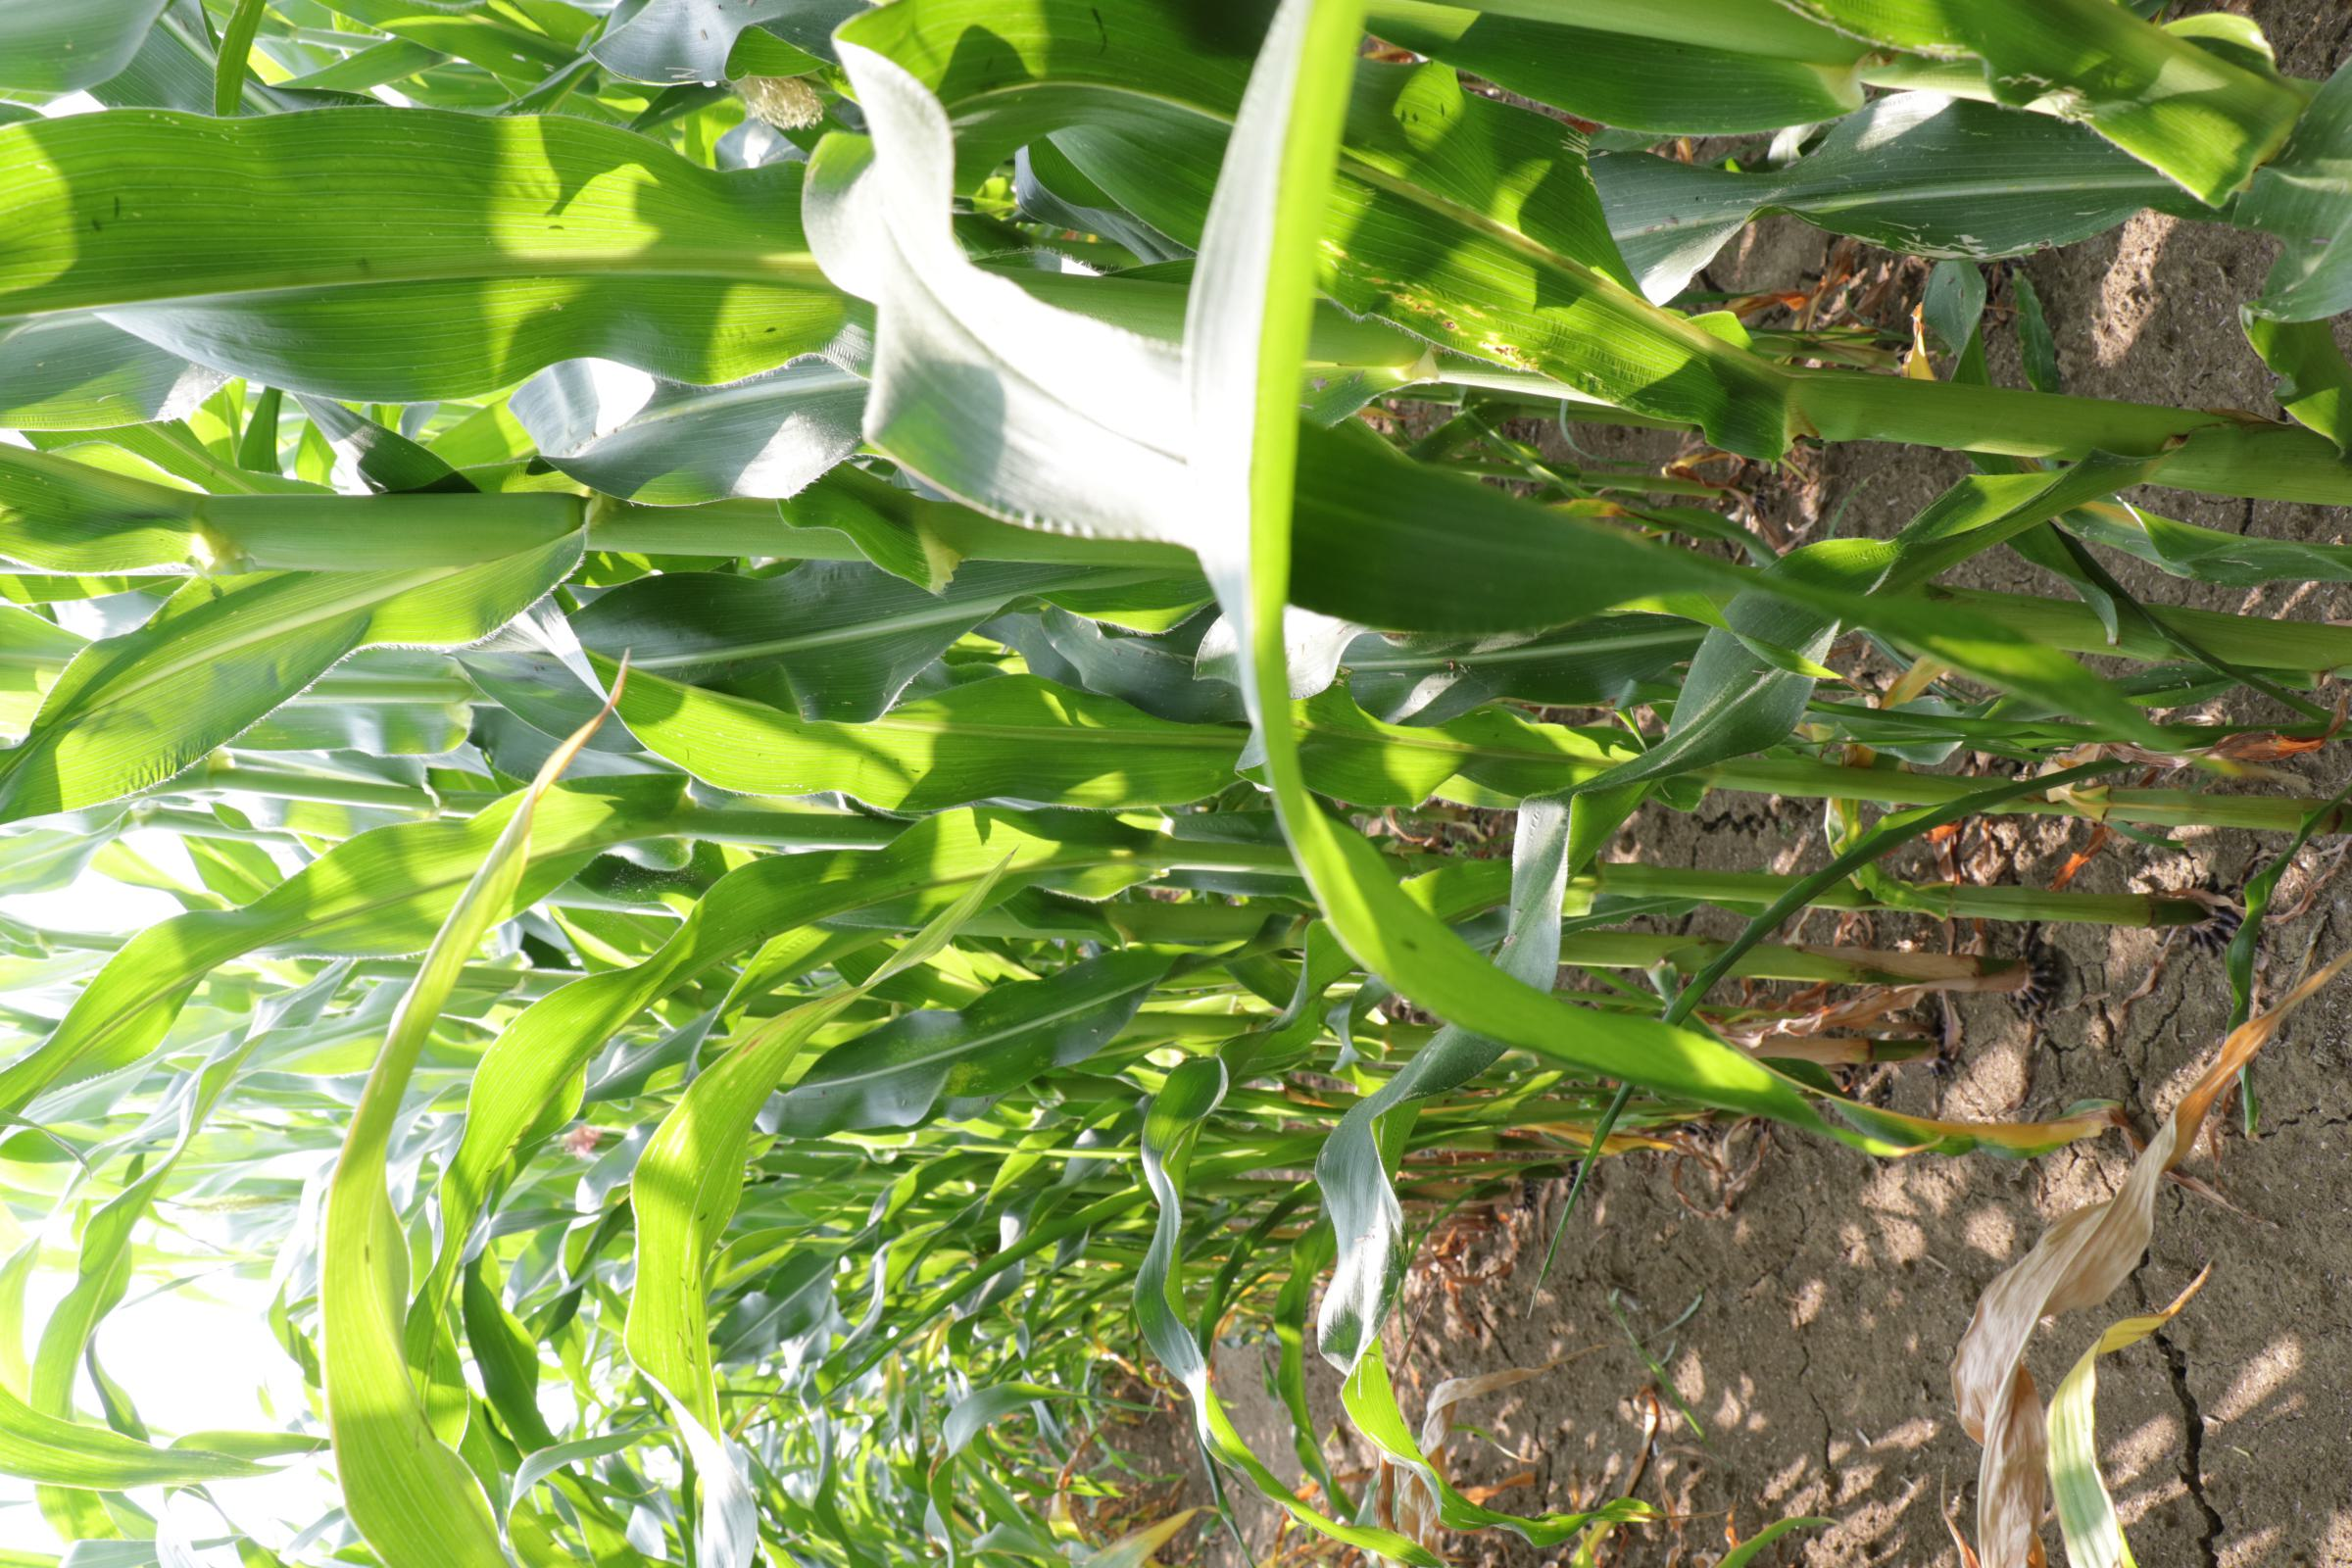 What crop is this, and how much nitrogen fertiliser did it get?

maize, full nitrogen fertilisation
